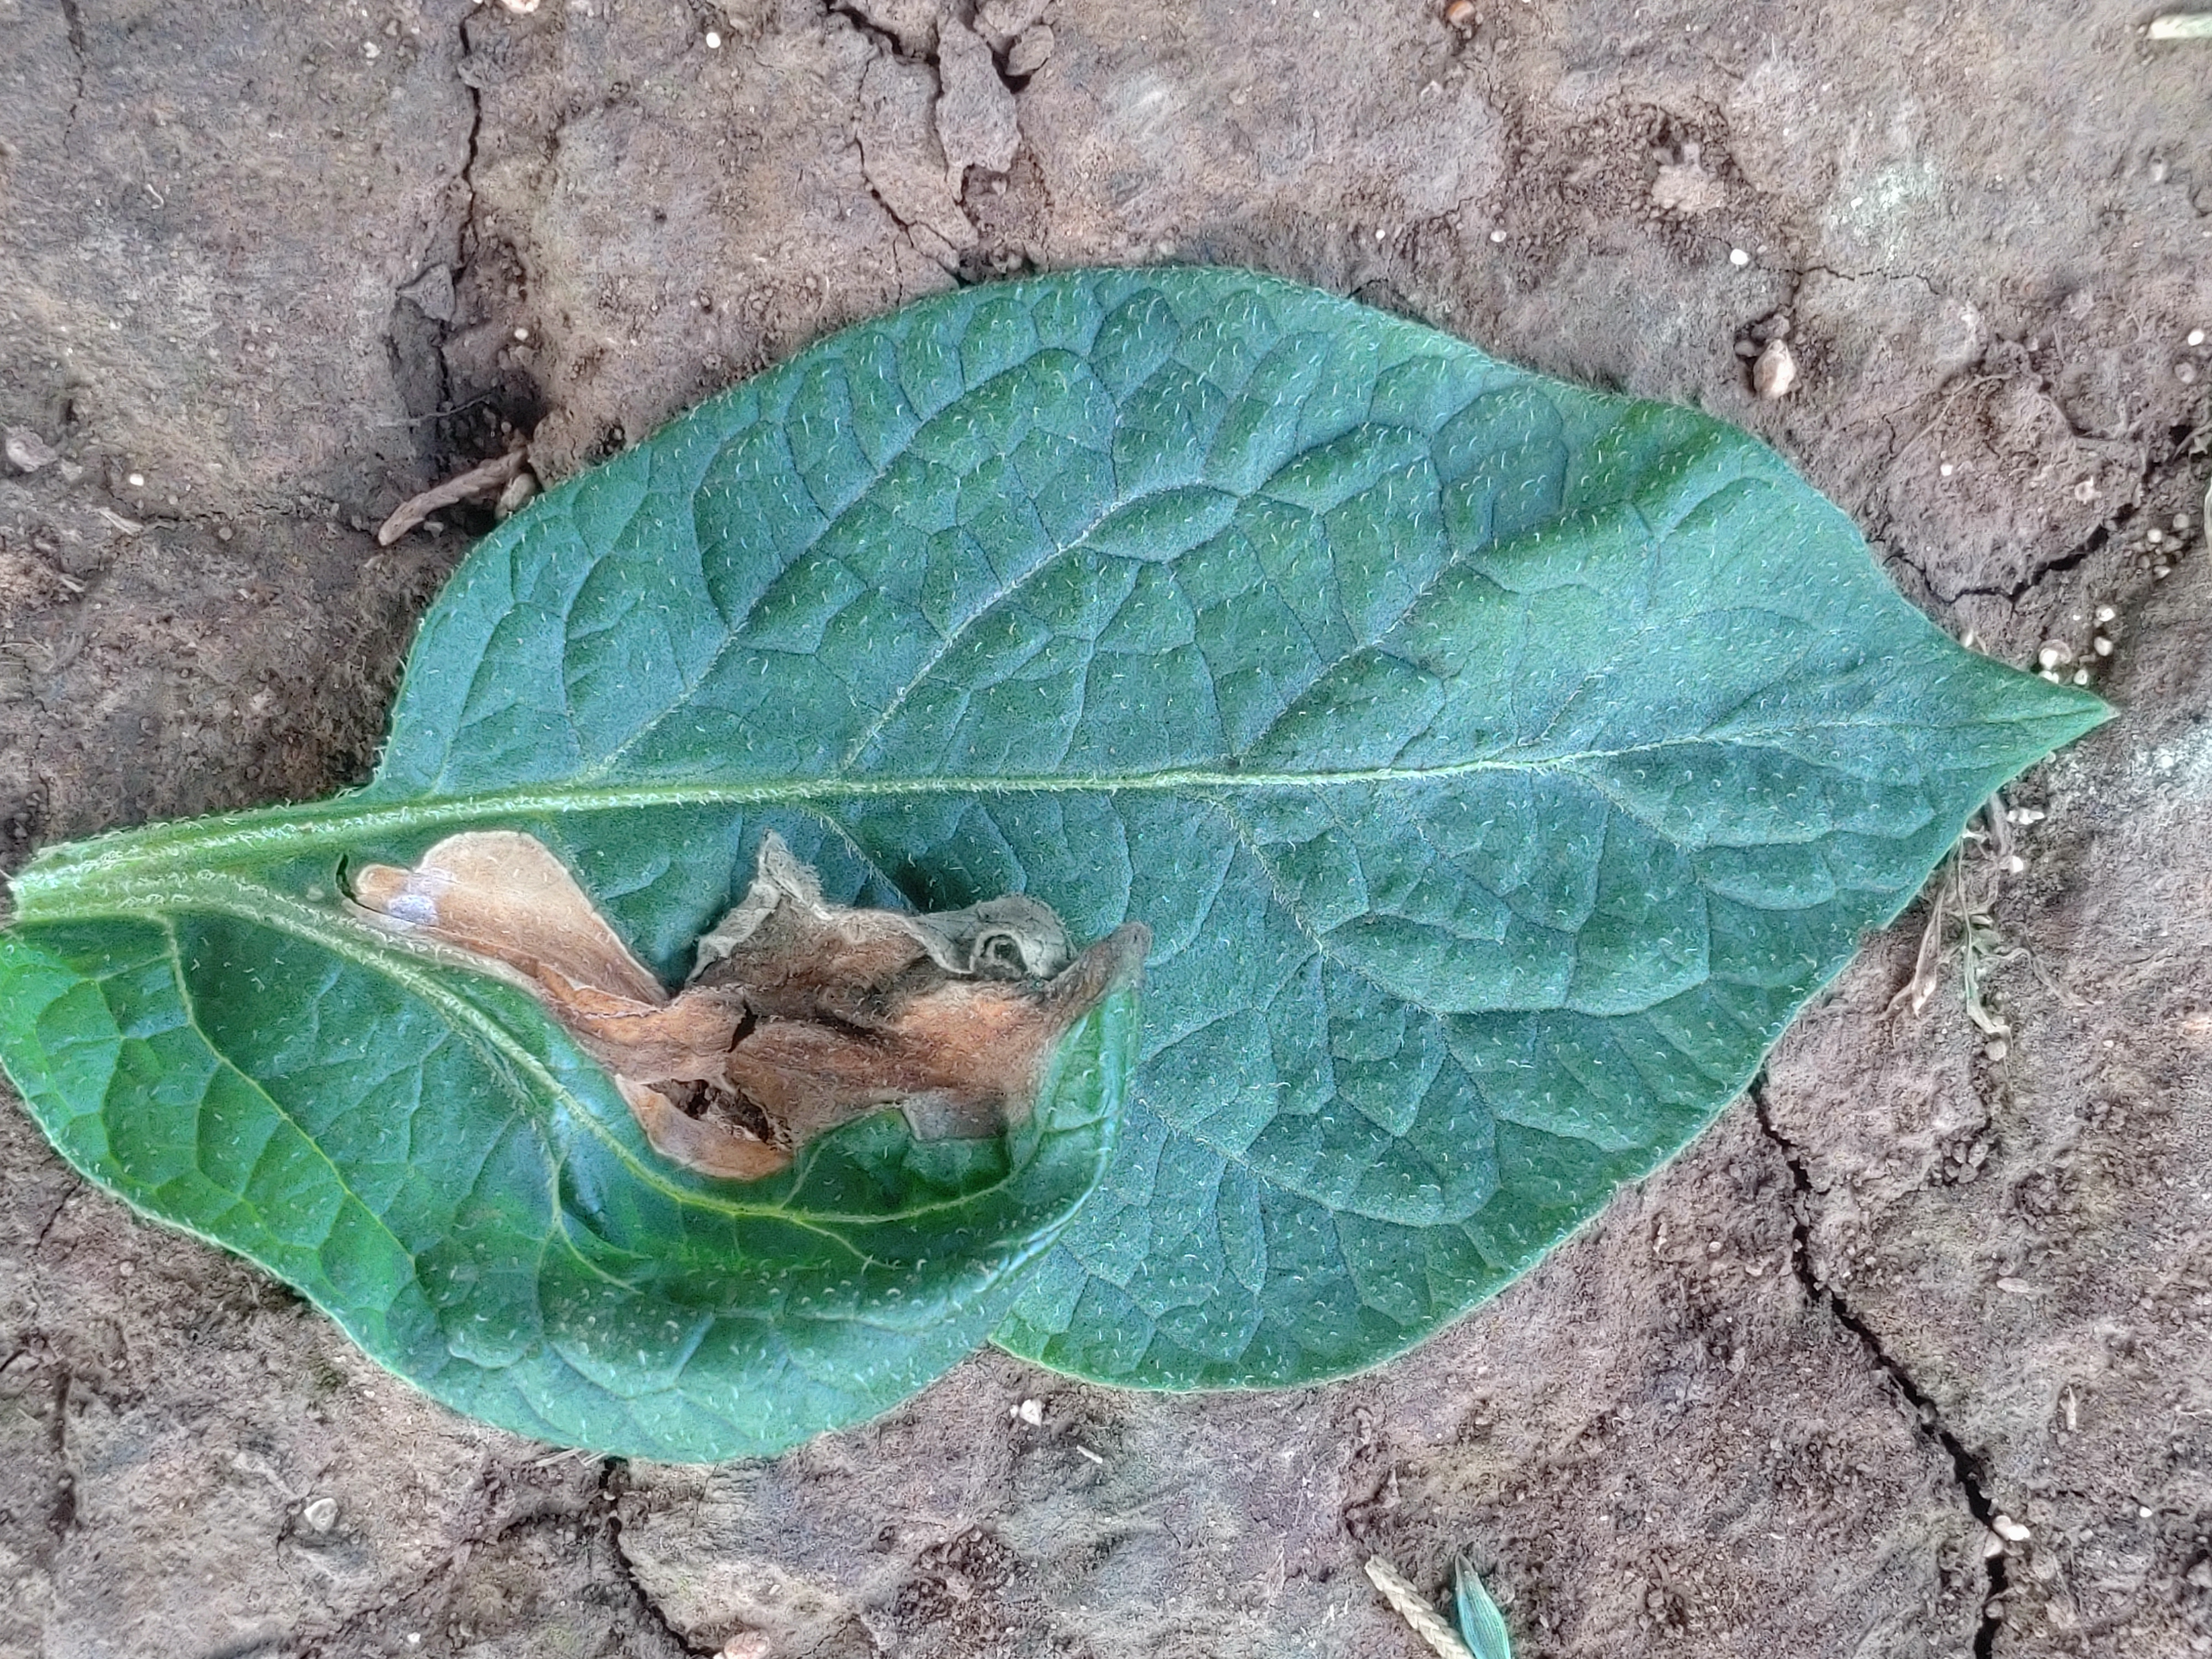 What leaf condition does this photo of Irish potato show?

early blight
